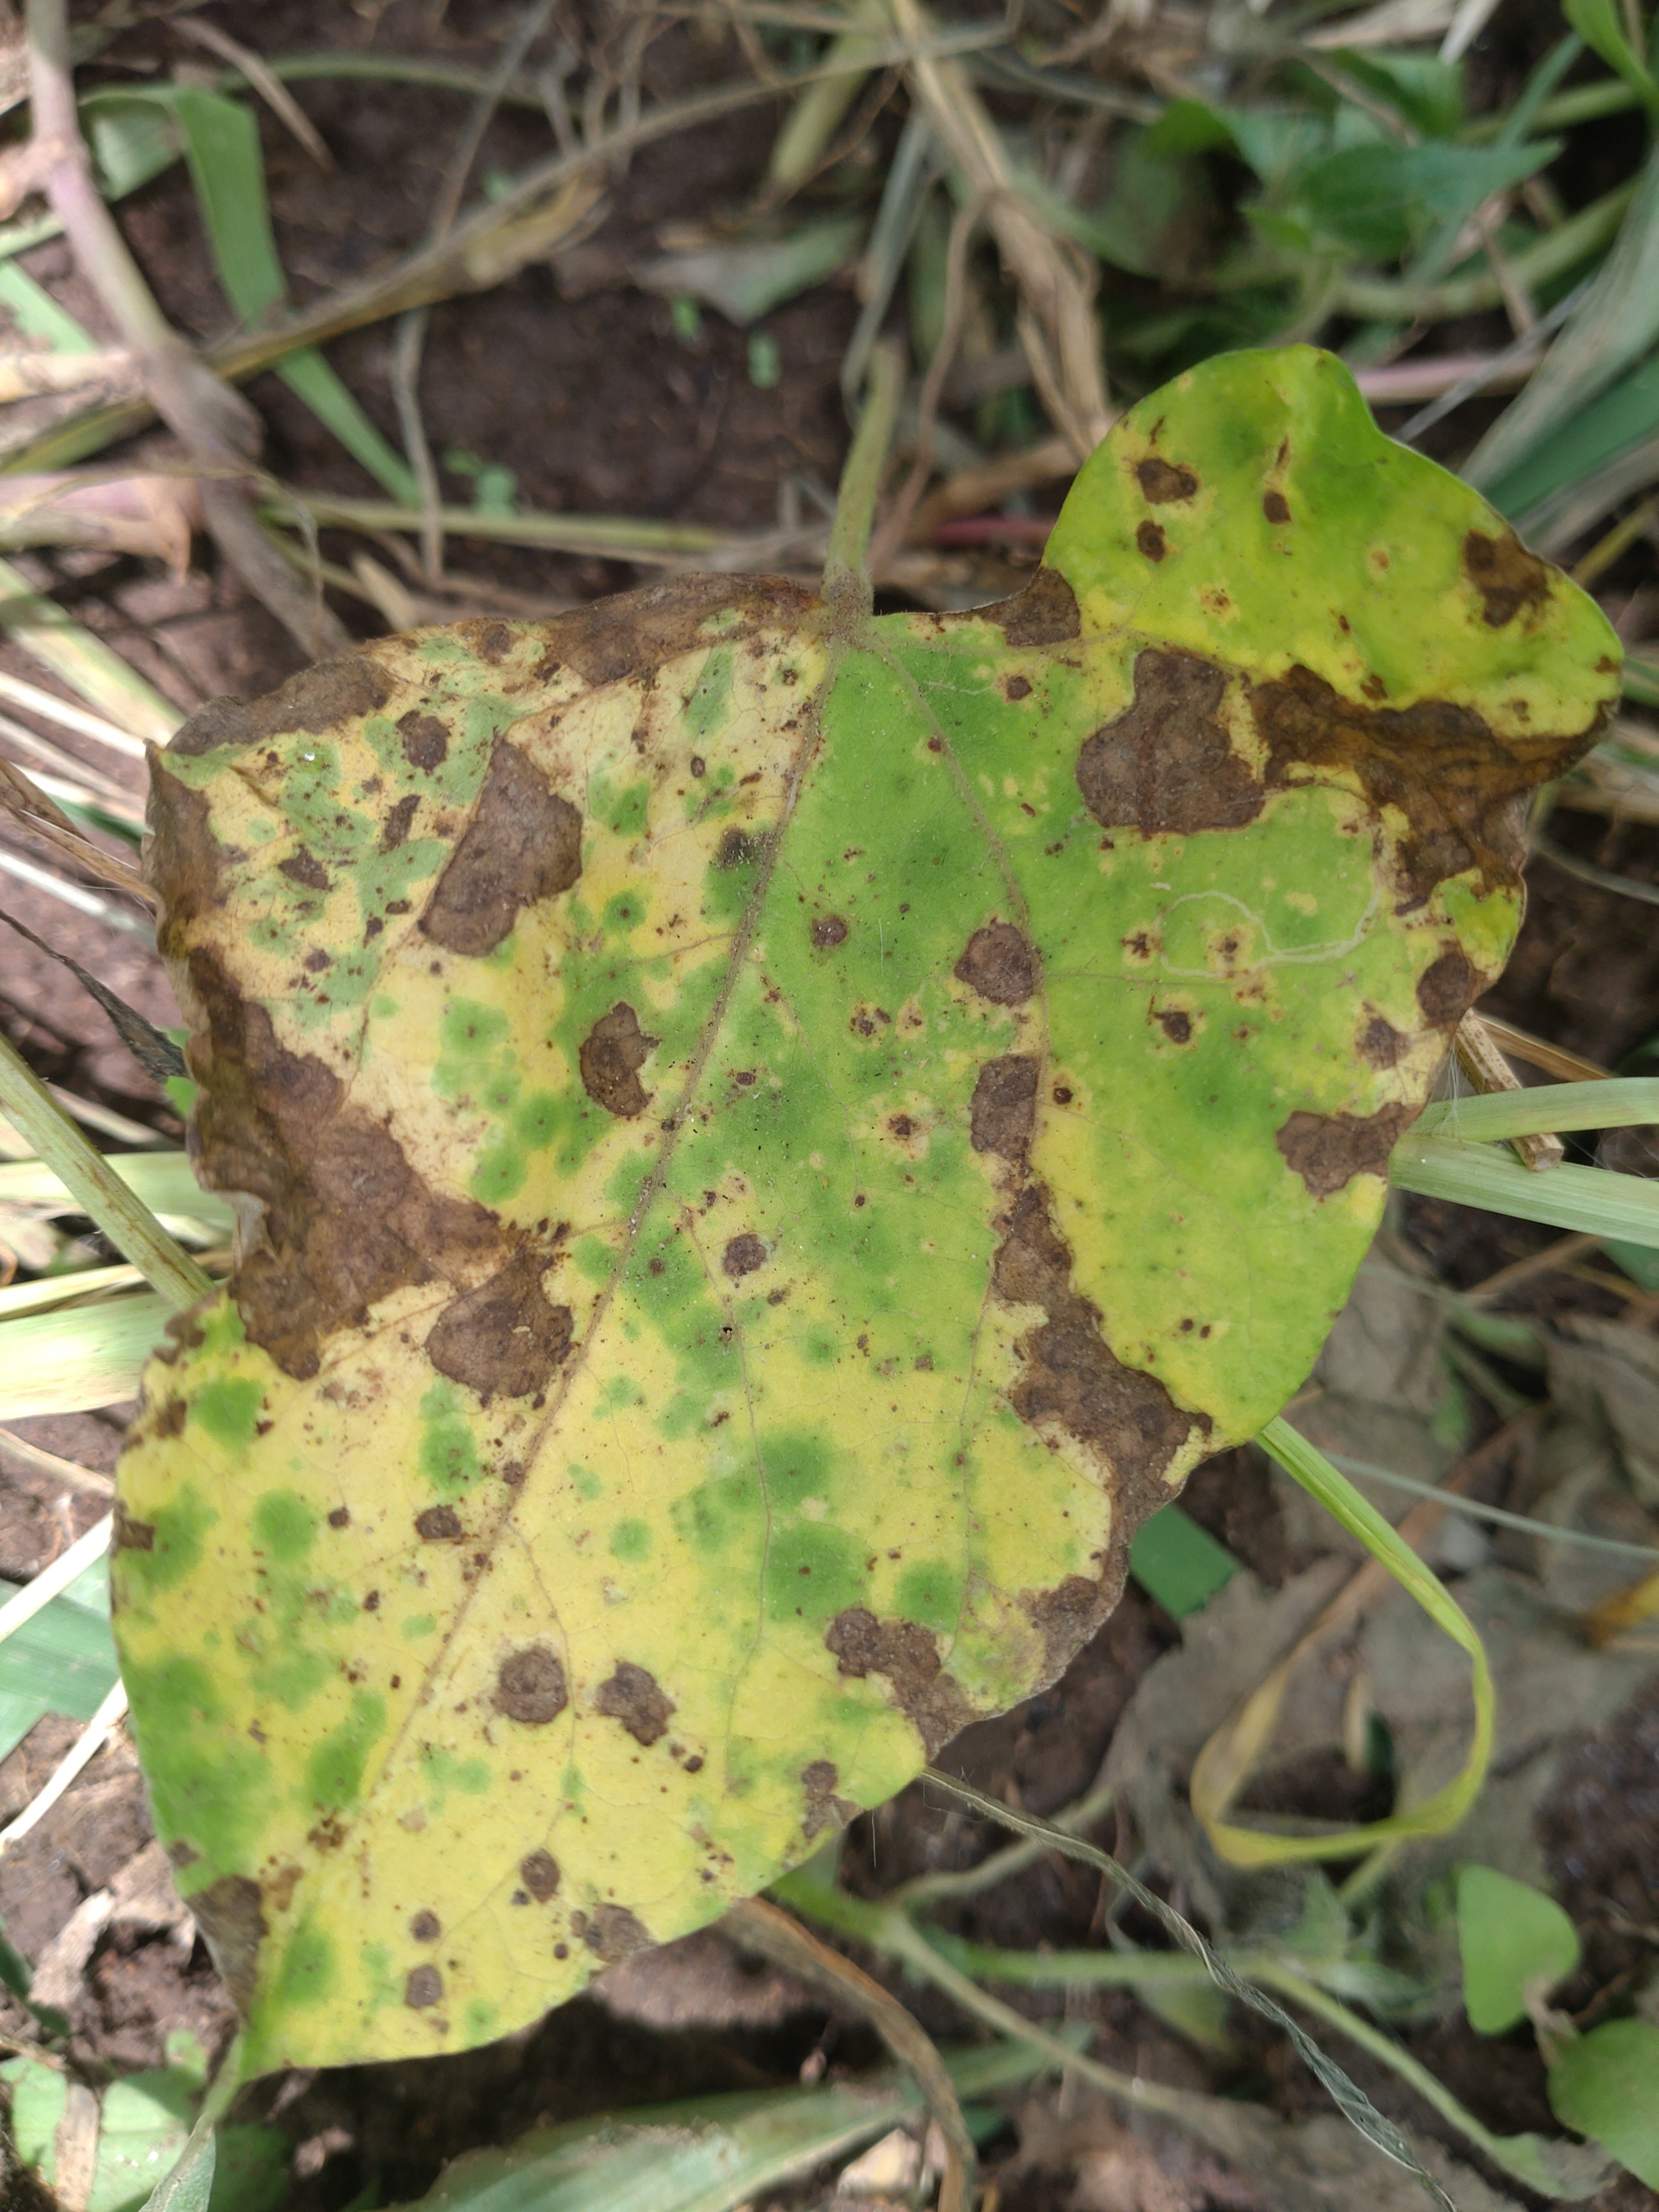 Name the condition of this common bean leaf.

rust
